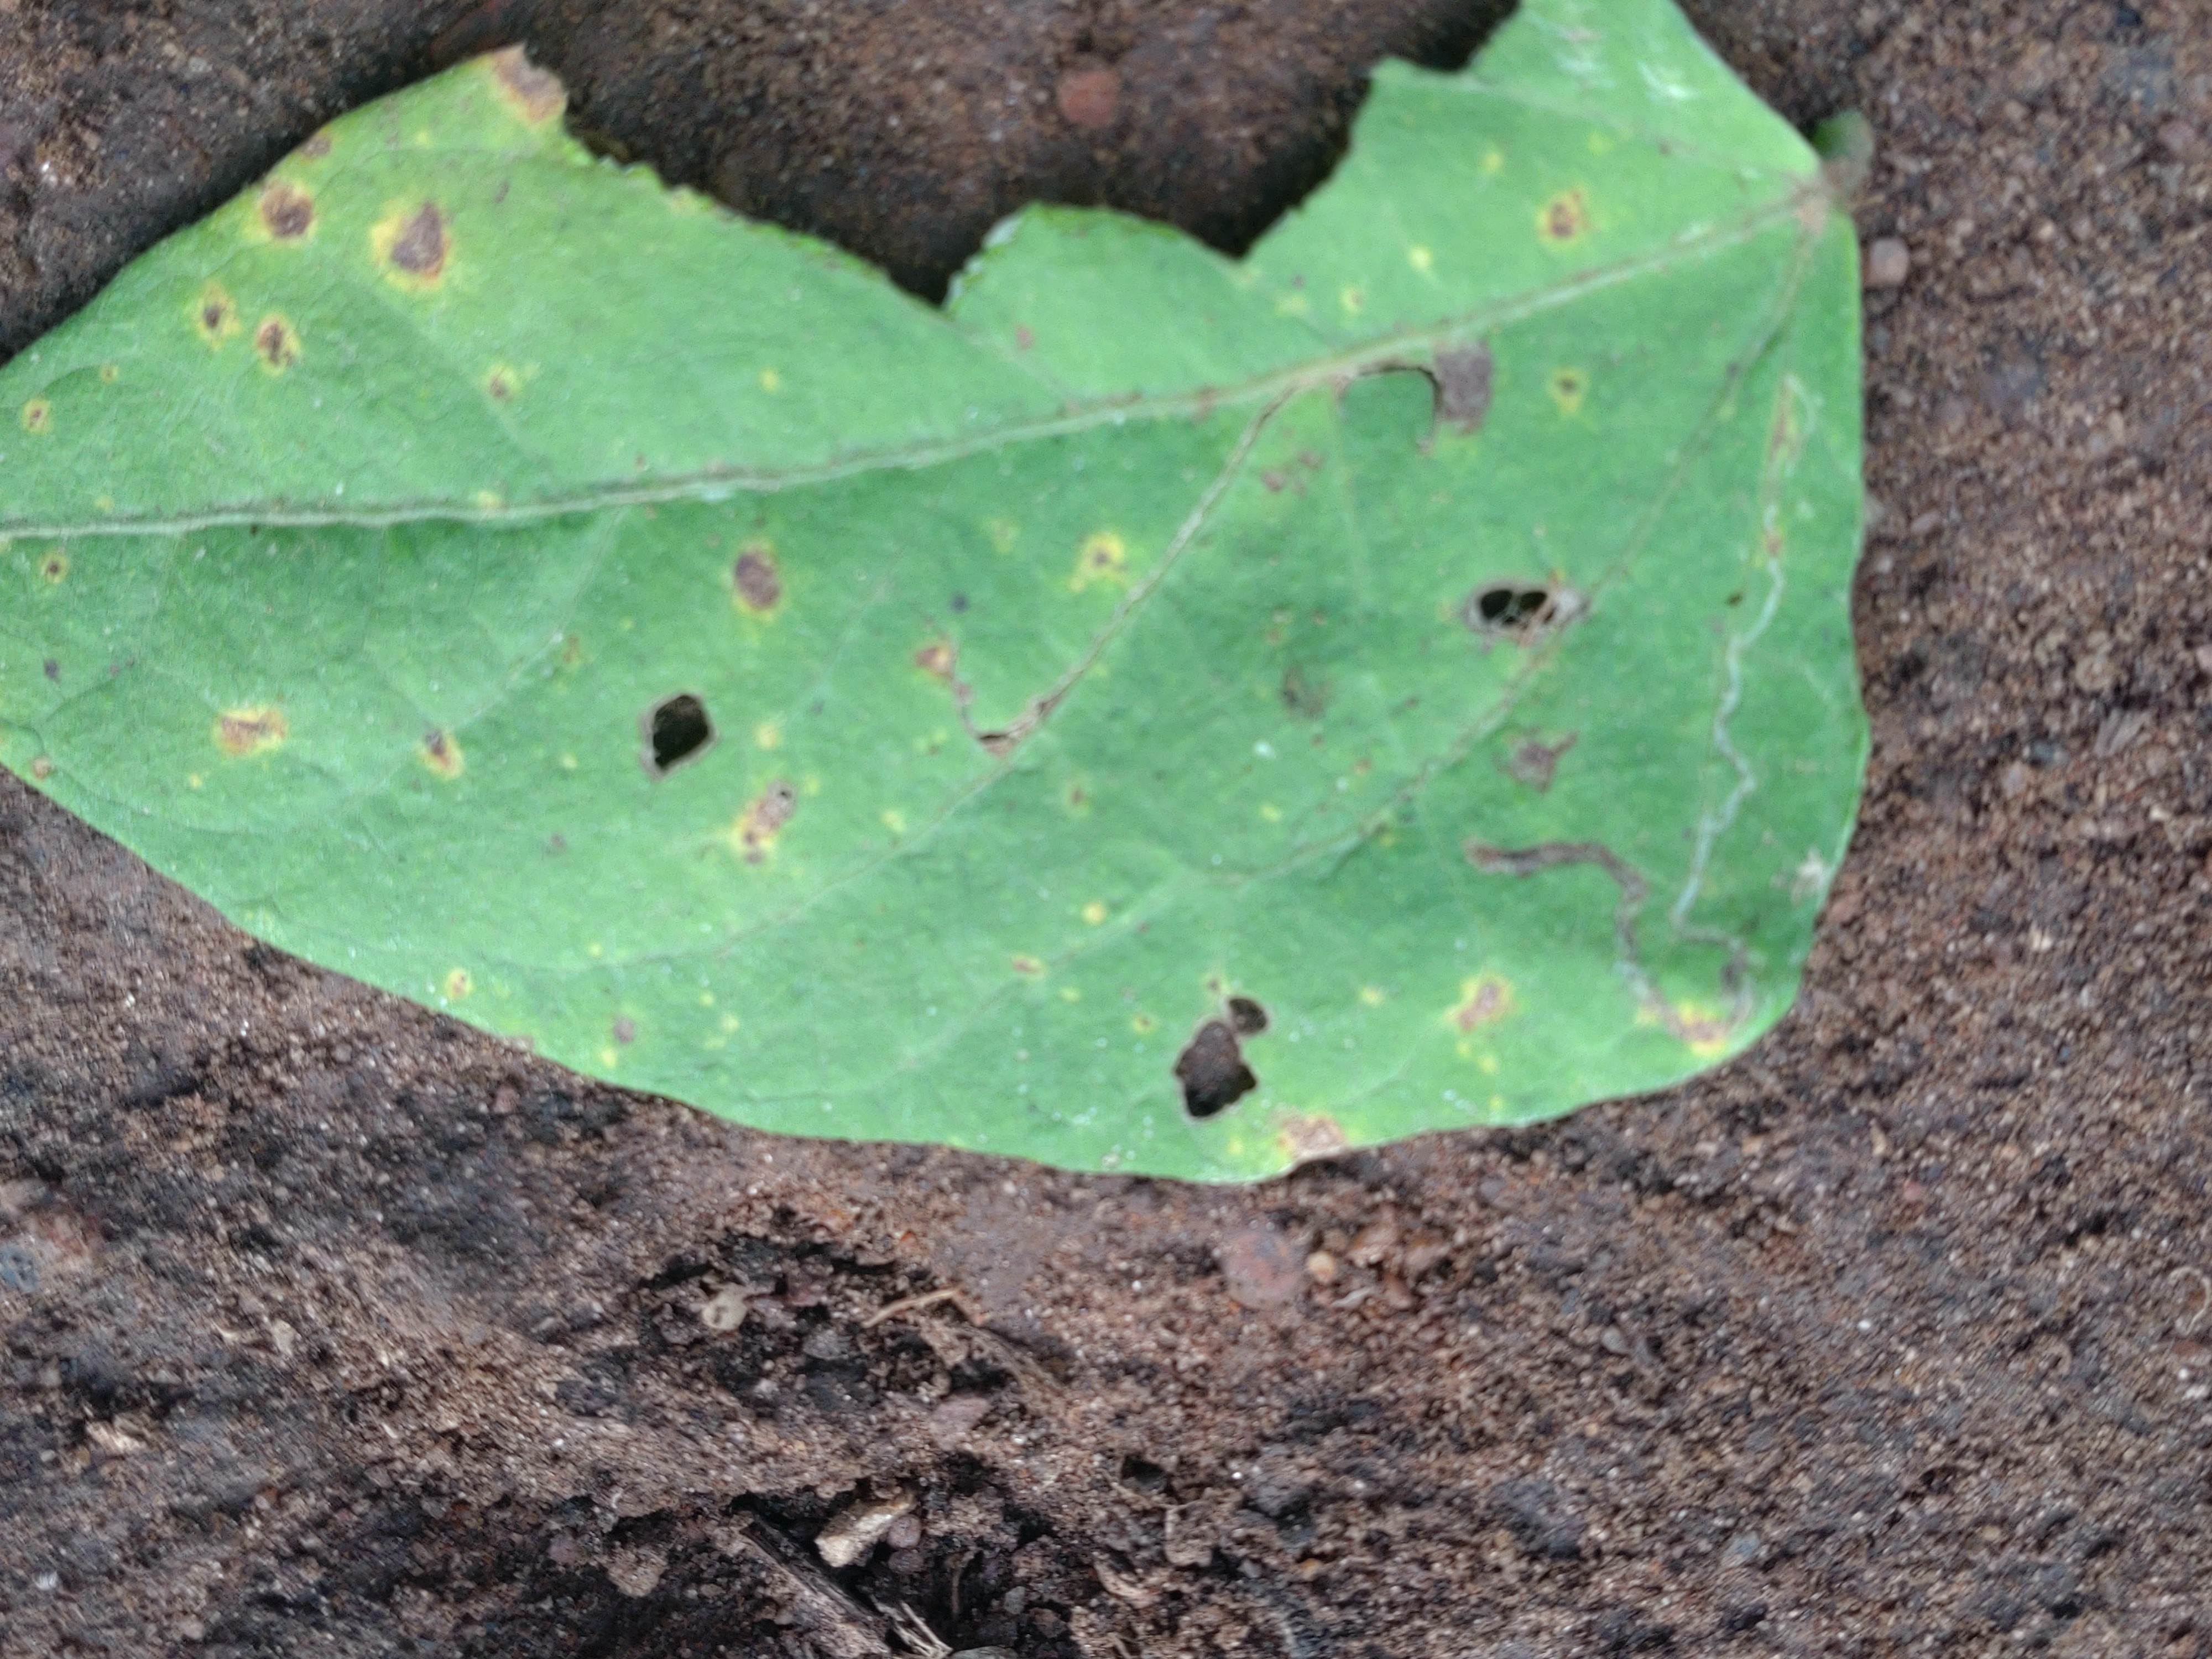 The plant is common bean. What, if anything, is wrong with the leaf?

anthracnose
